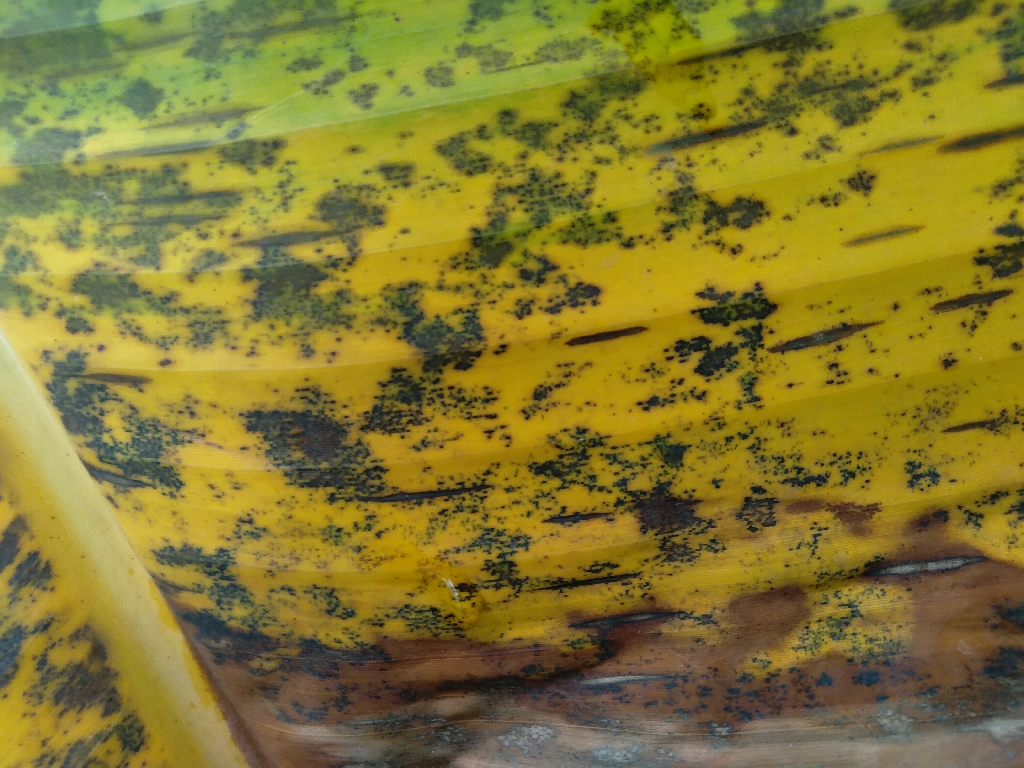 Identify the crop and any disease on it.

banana, black sigatoka
